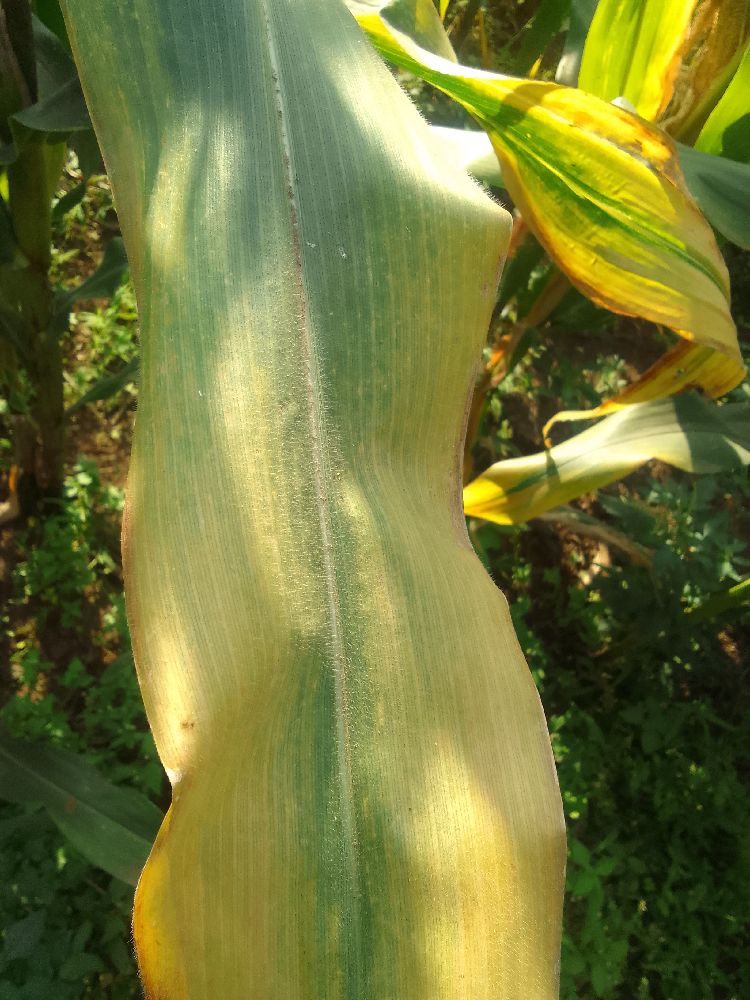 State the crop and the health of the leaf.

maize, maize lethal necrosis
